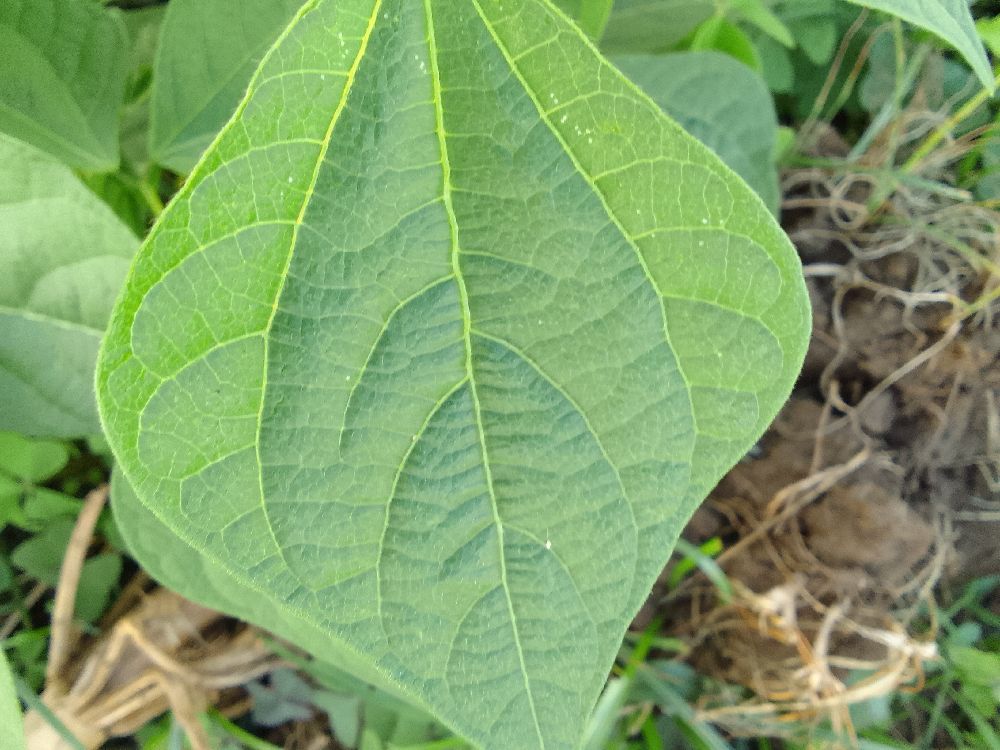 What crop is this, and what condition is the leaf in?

common bean, healthy
